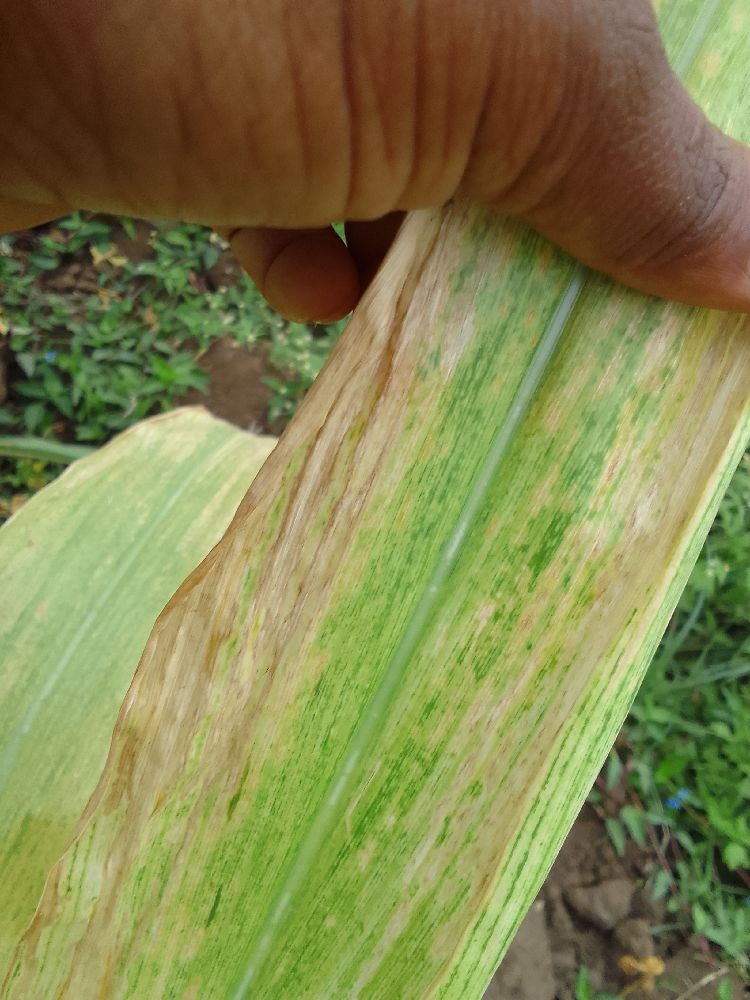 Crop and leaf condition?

maize, maize lethal necrosis
